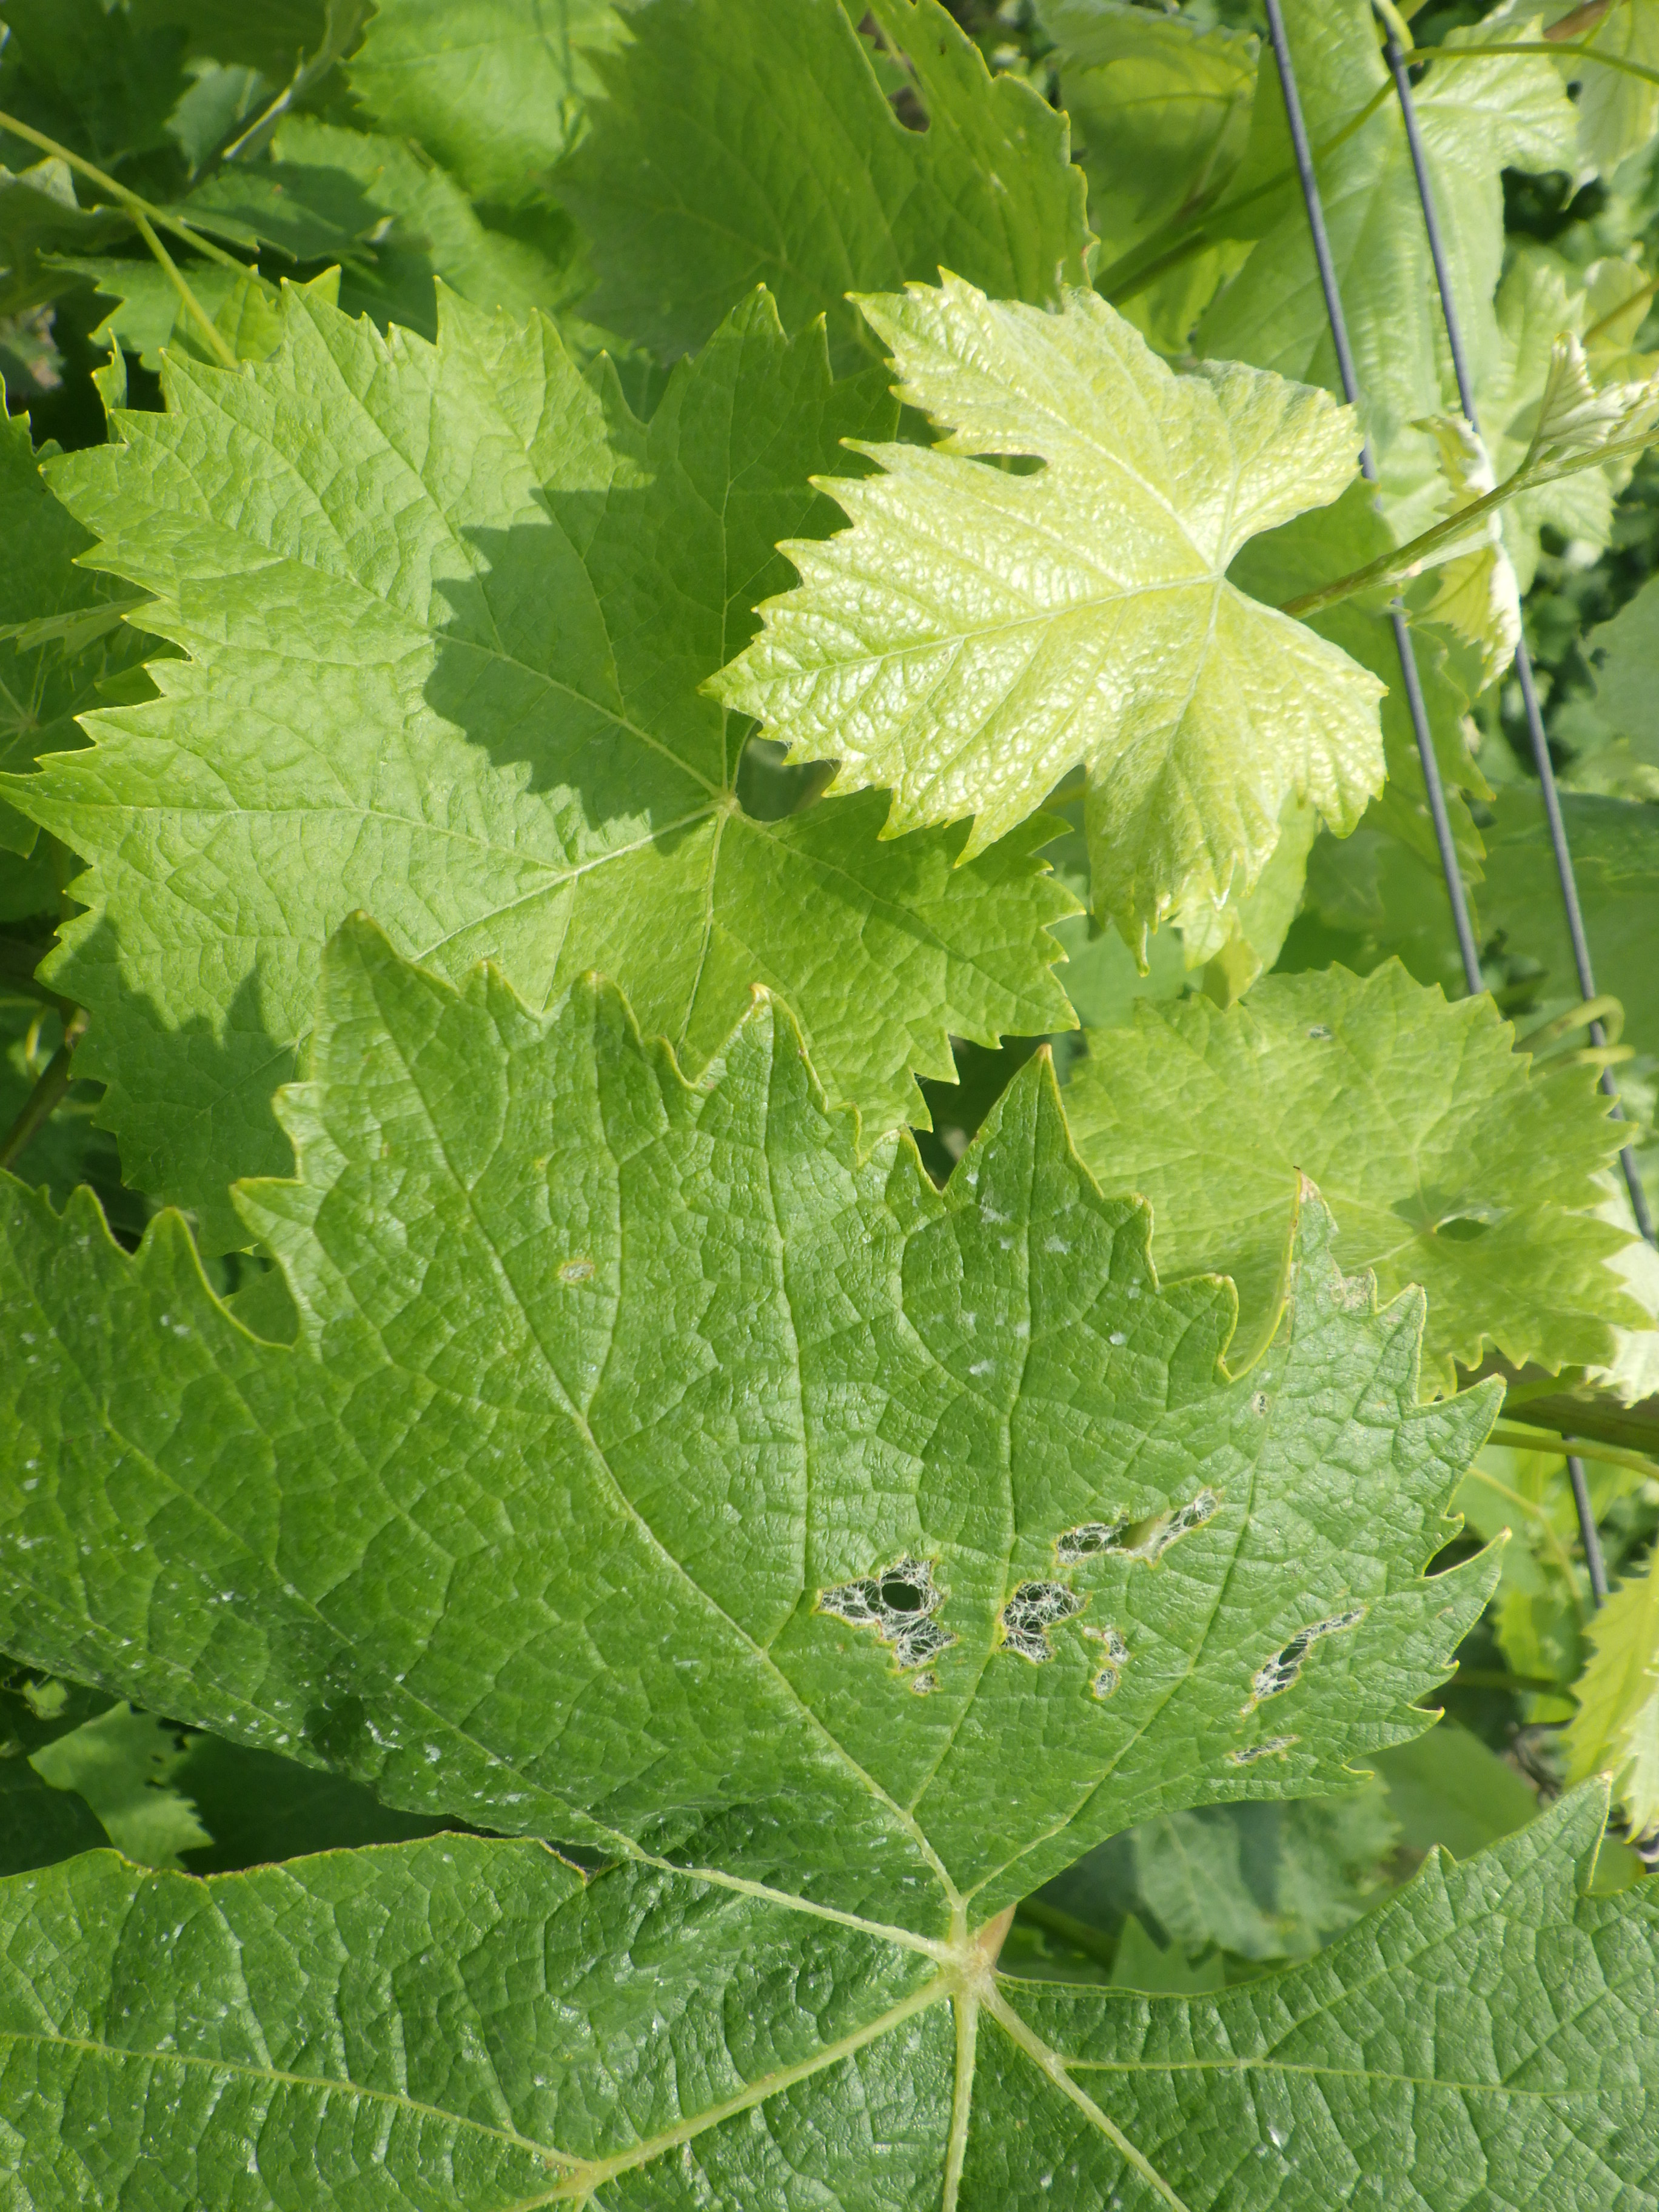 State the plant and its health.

grapevine, mechanical damage, phytophagous
